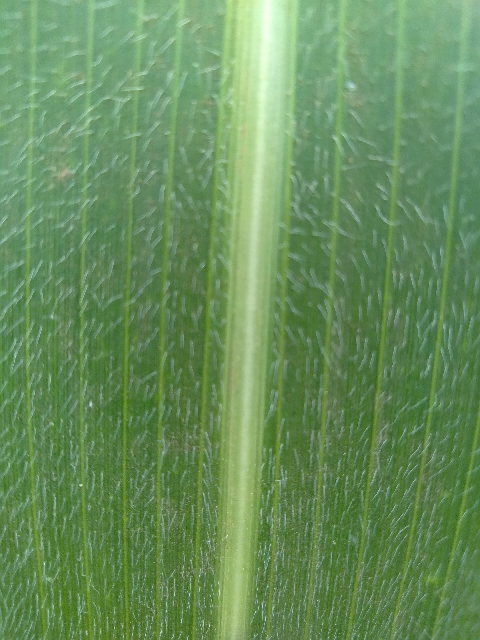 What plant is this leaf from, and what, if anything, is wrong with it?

maize, healthy
